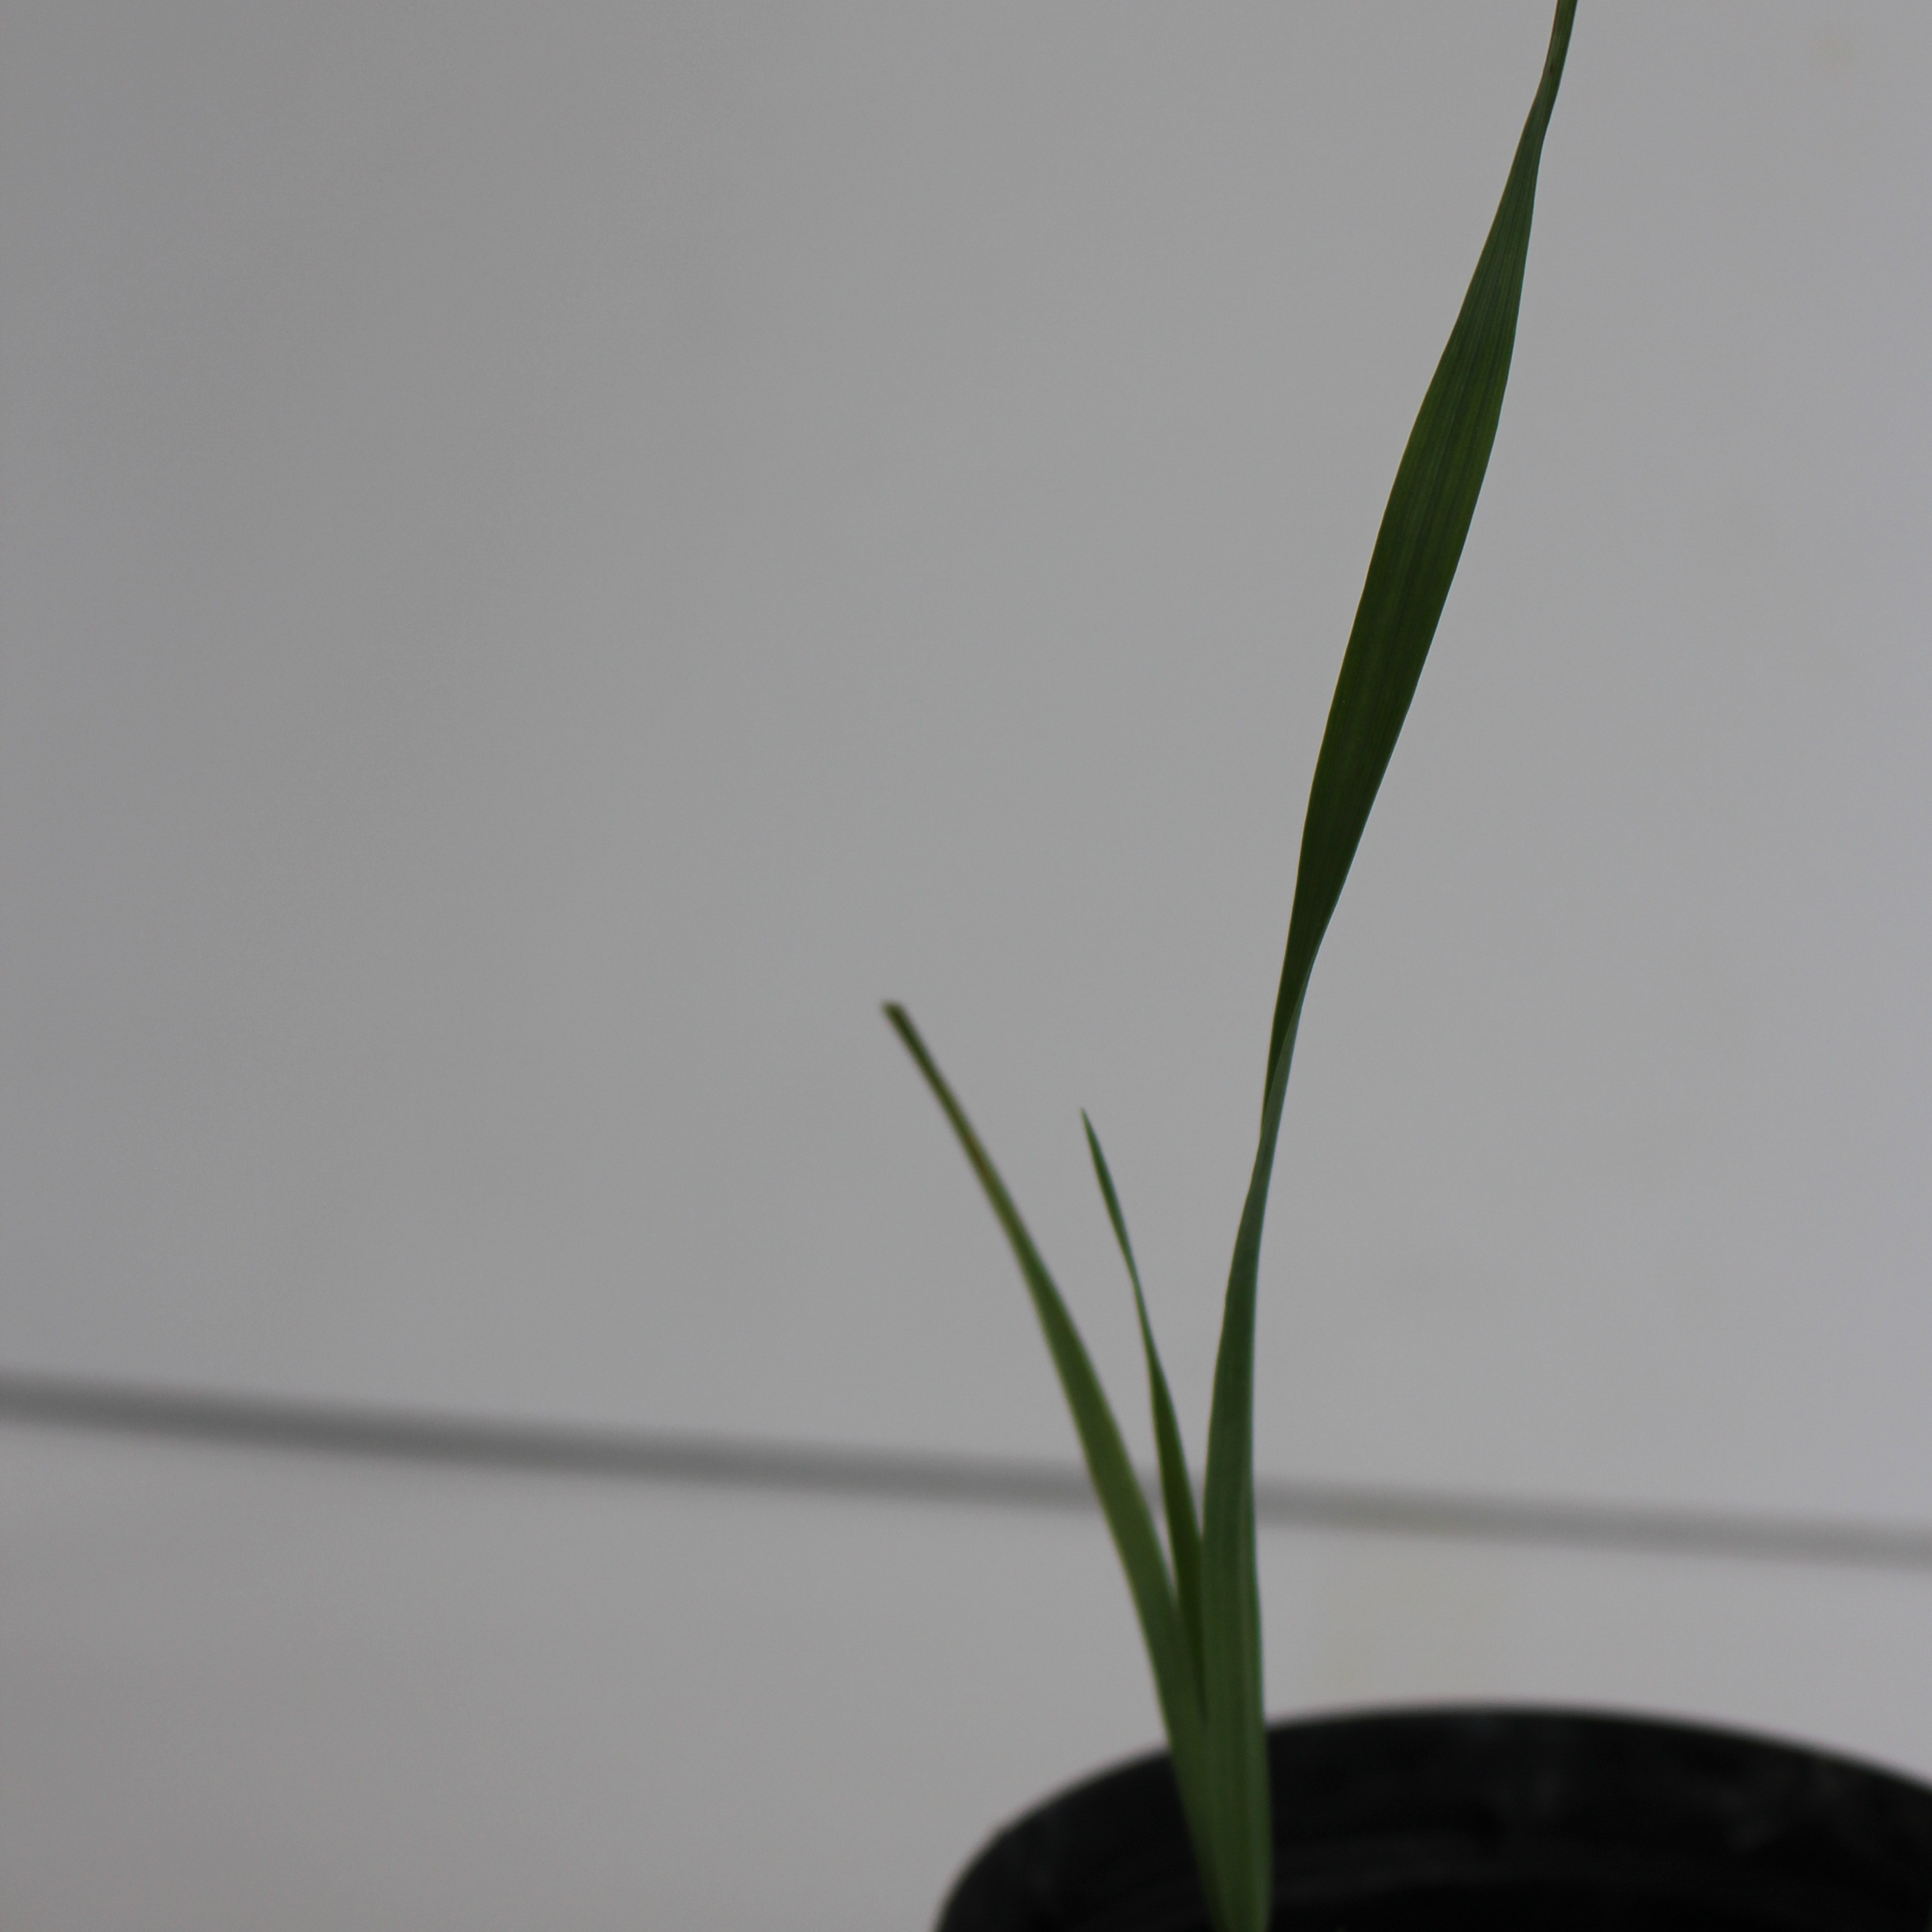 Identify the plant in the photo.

Avena sterilis
